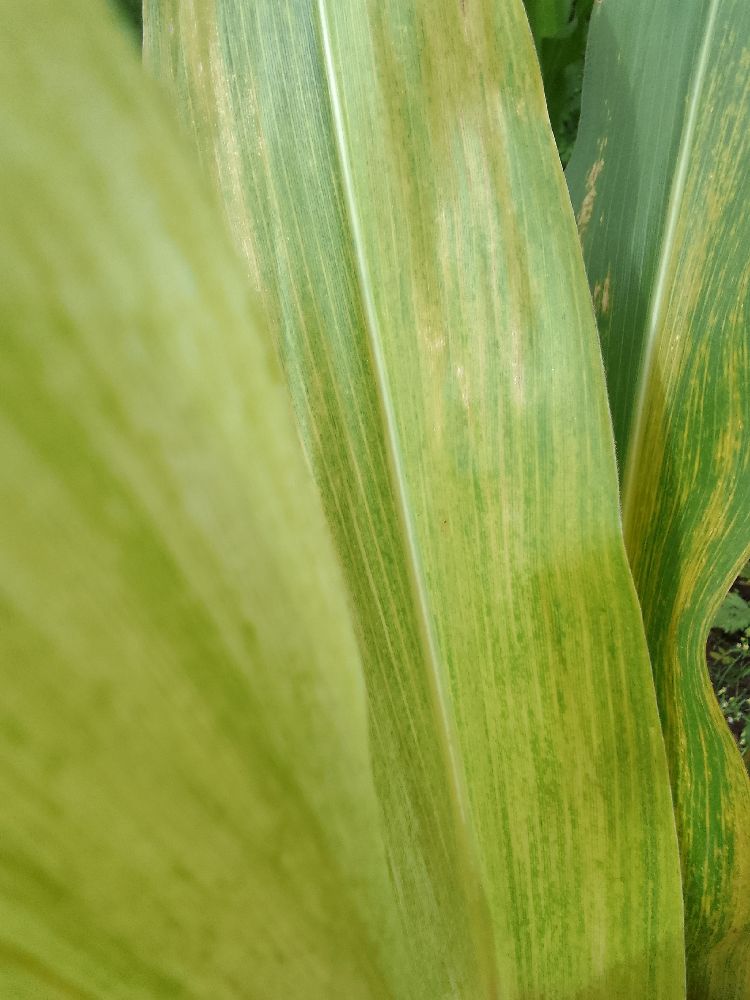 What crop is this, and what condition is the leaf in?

maize, maize lethal necrosis
